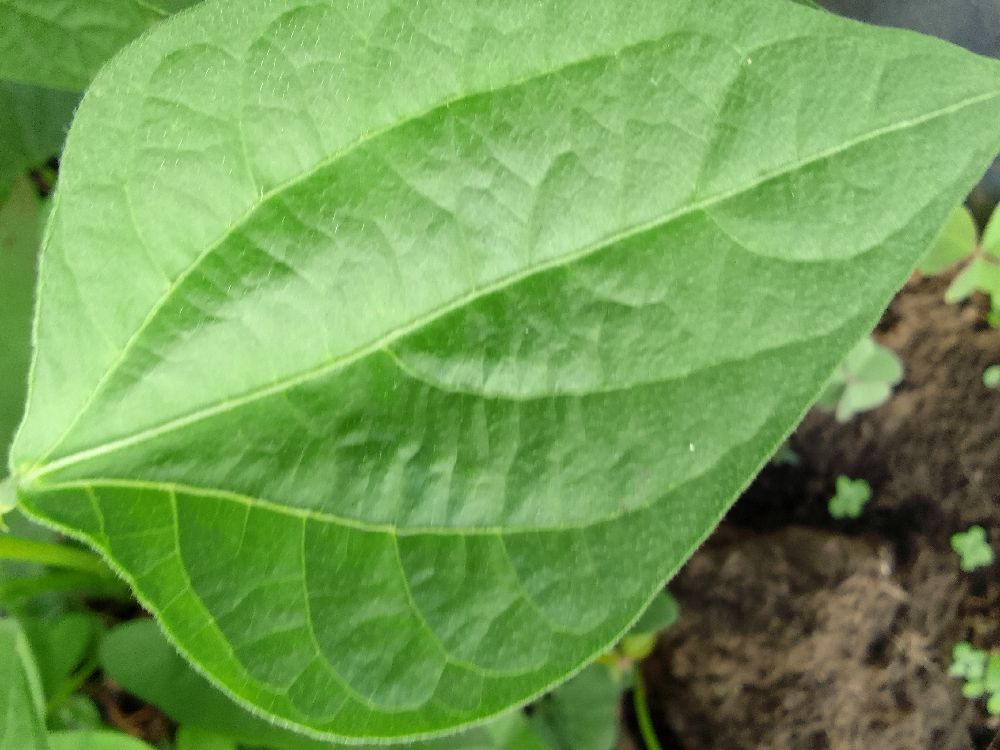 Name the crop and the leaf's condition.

common bean, healthy
